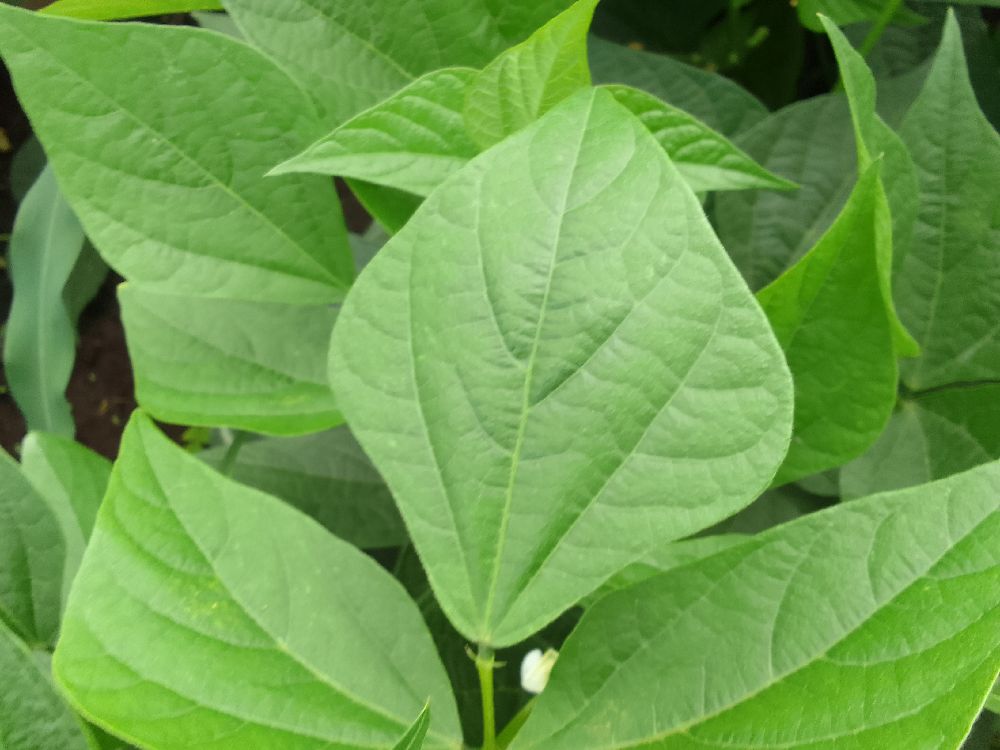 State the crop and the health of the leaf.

common bean, healthy
